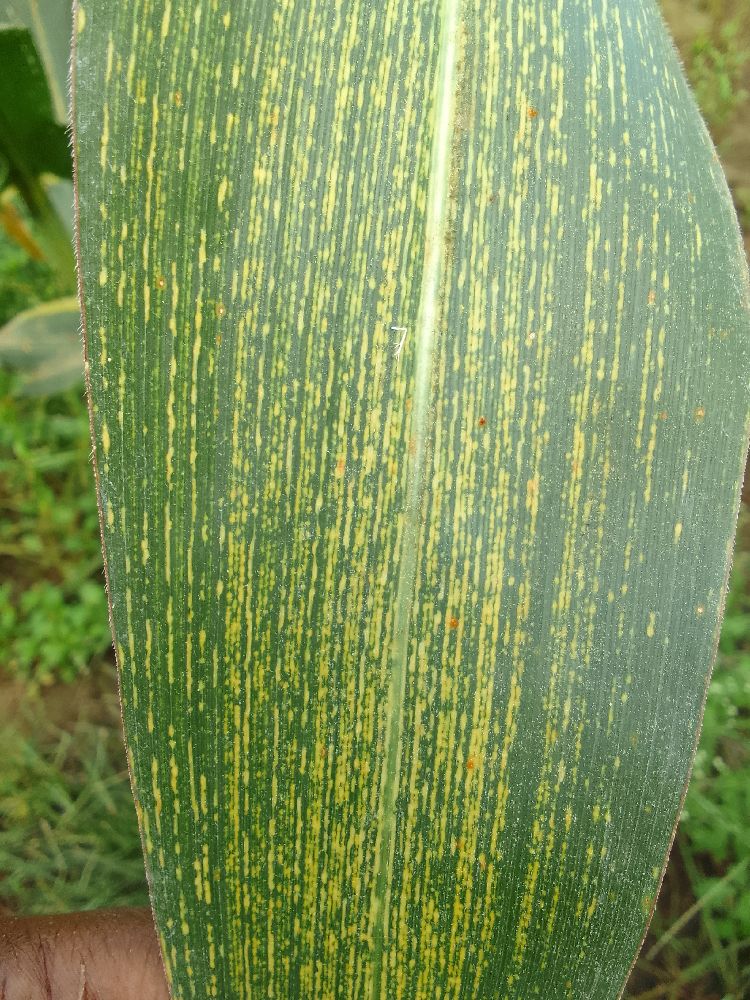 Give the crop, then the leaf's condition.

maize, maize streak virus
